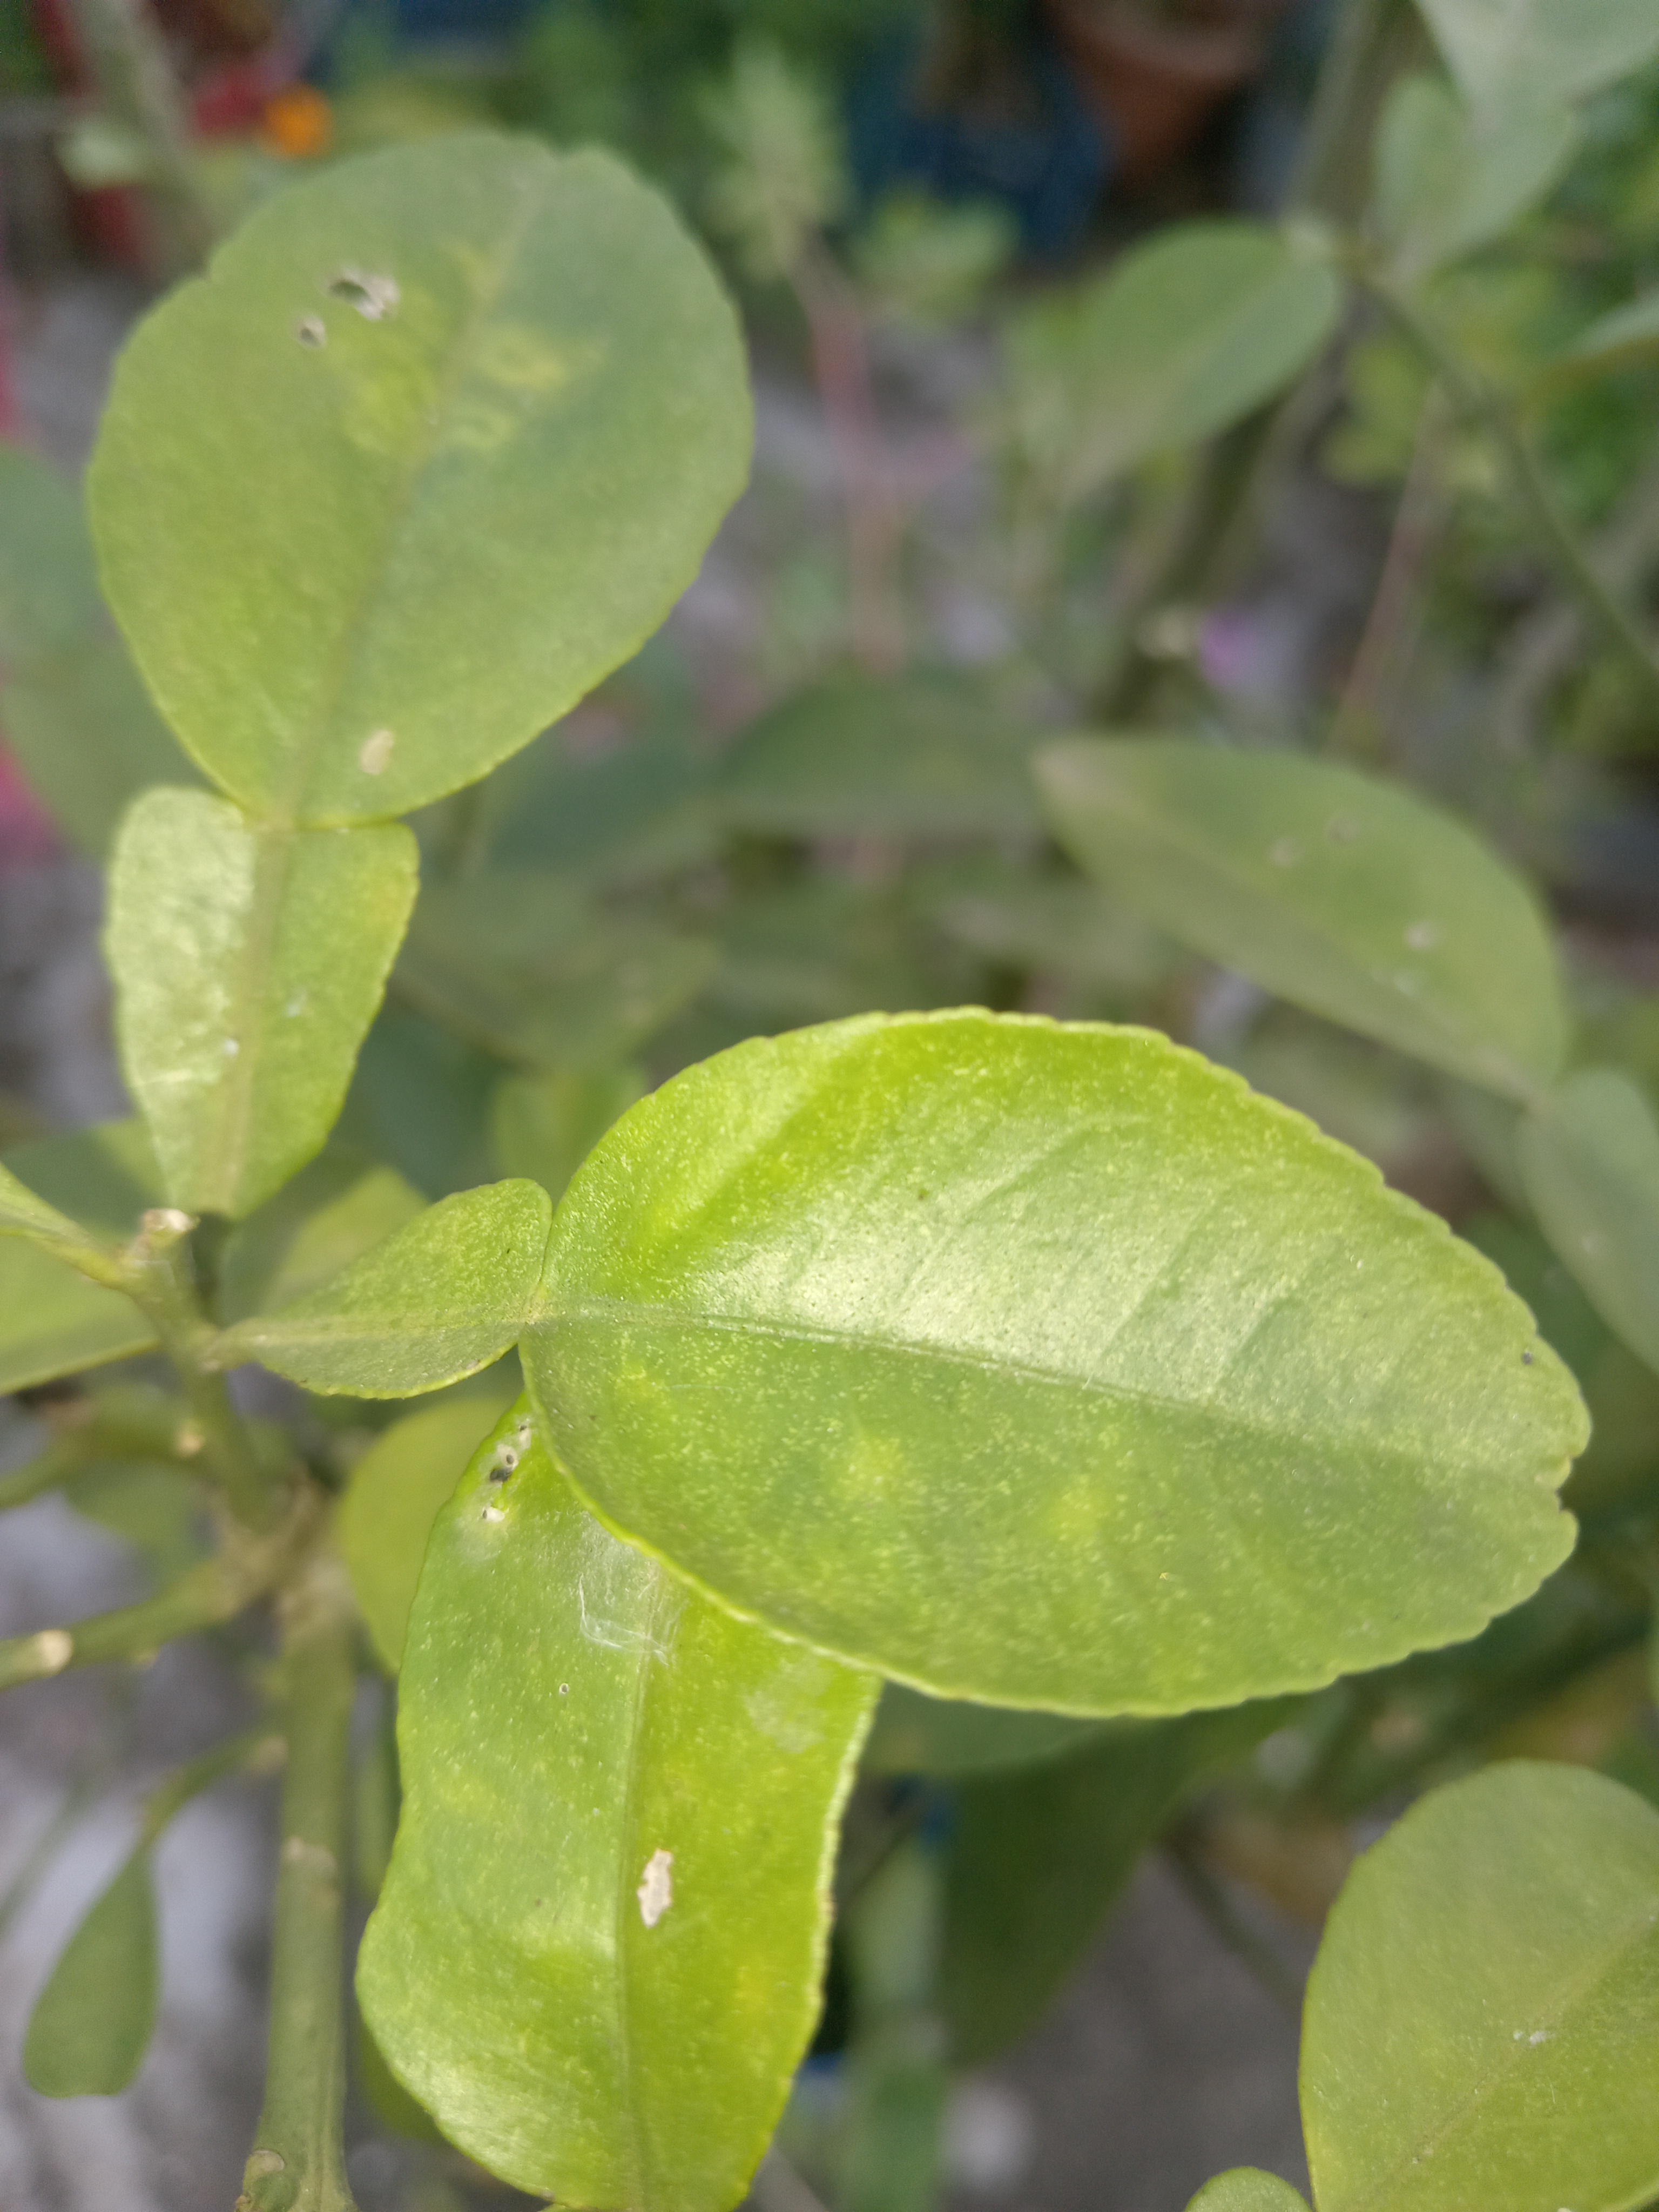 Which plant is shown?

lemon
